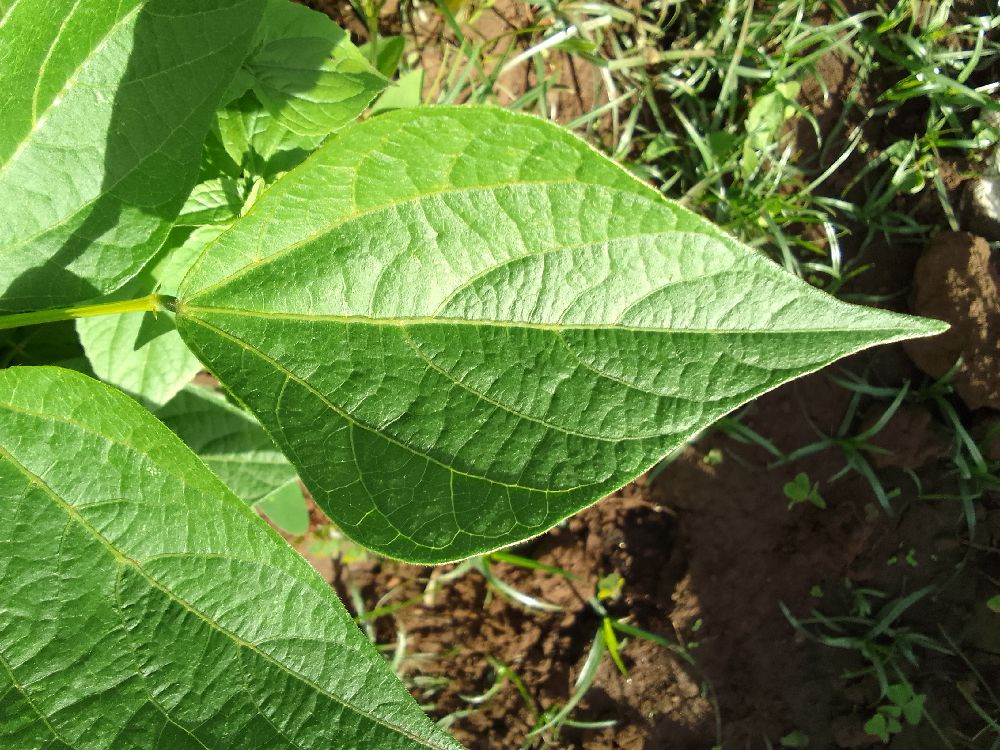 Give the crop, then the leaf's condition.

common bean, healthy
